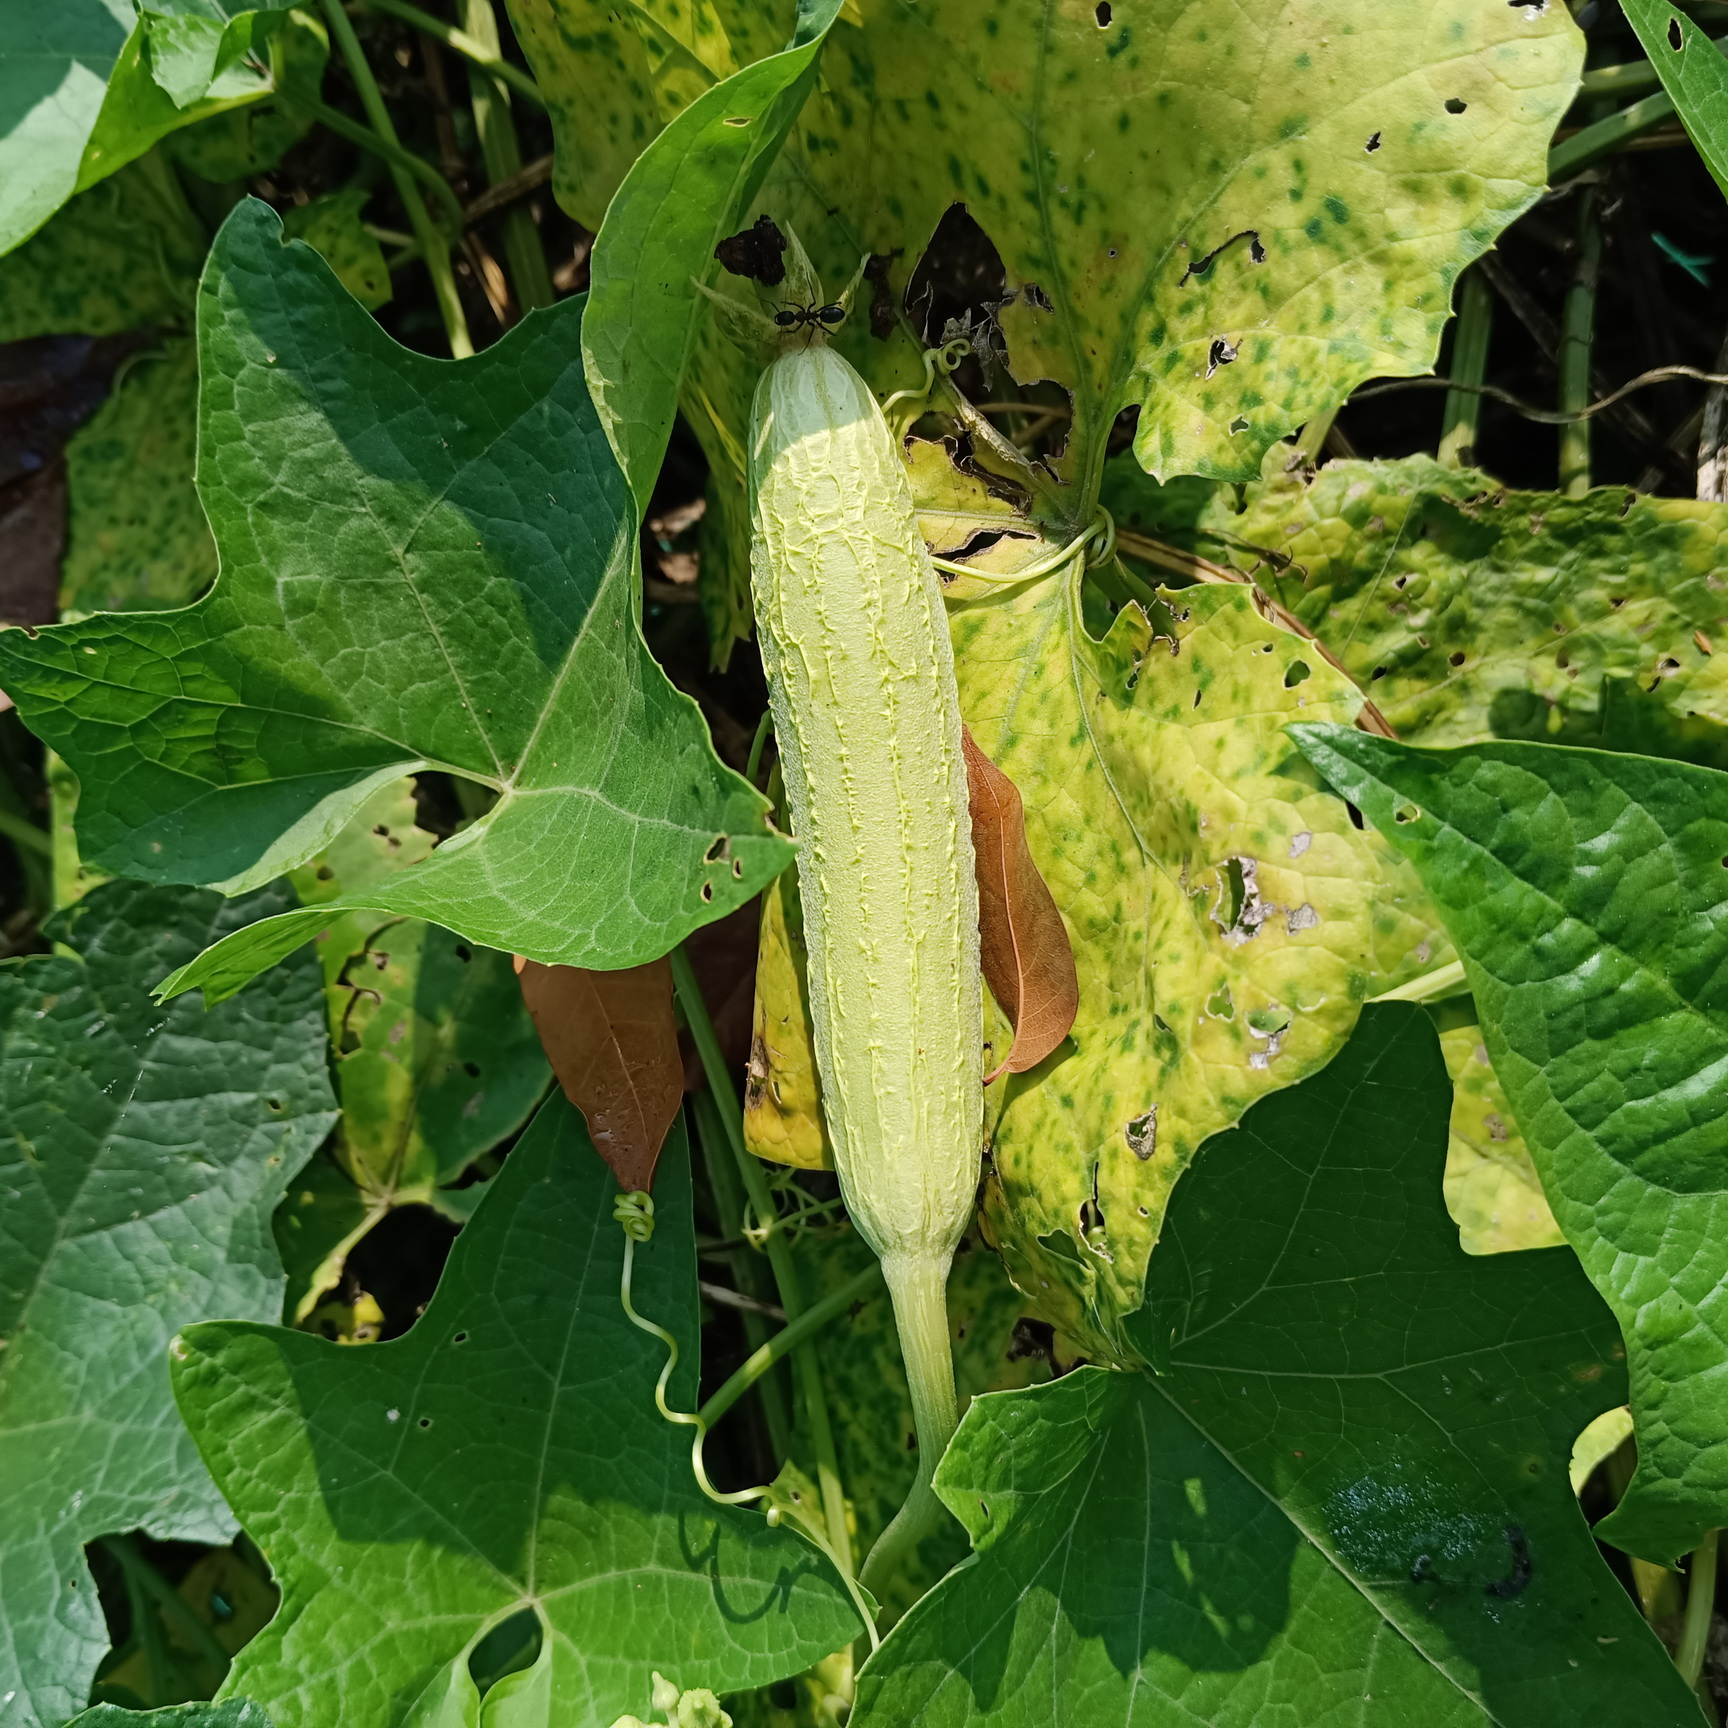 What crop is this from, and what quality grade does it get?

luffa, fresh
